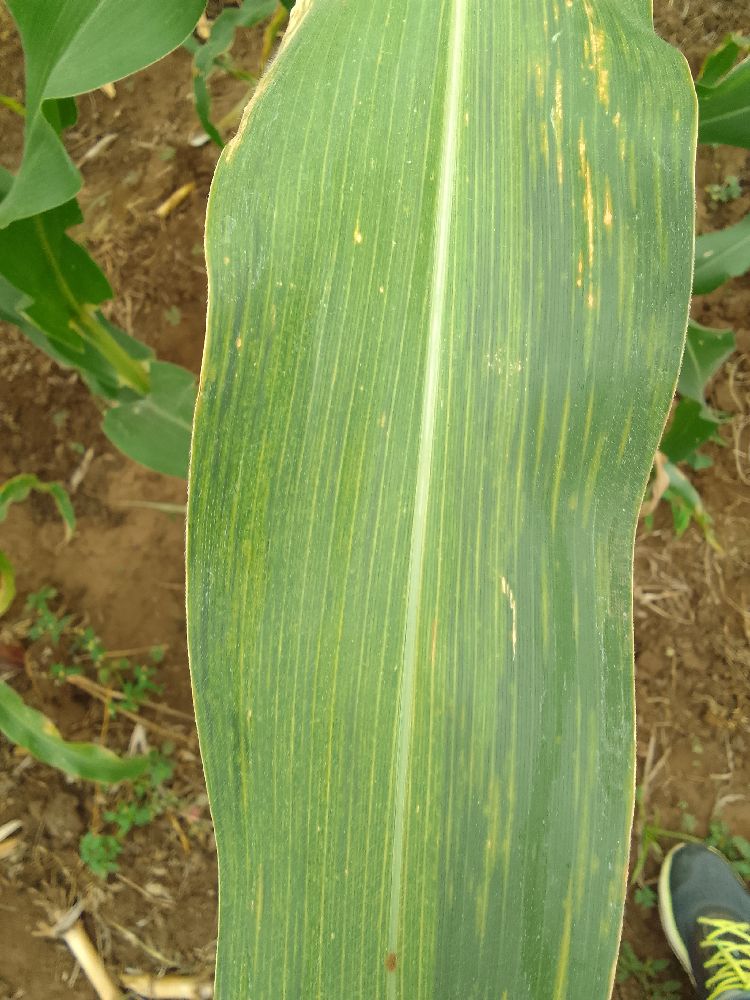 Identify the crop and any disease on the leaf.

maize, maize lethal necrosis
